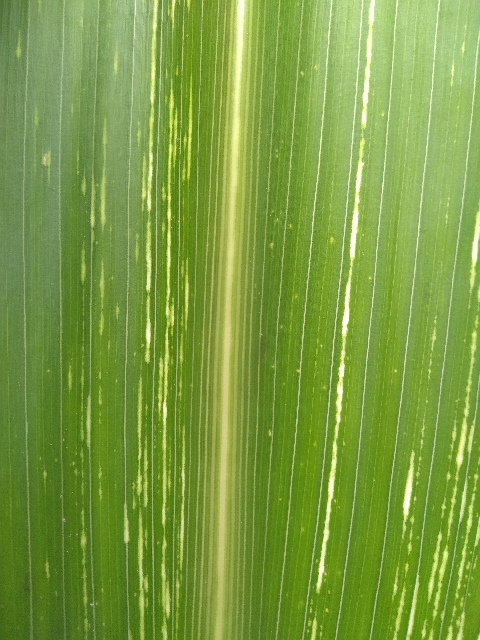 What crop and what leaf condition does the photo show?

maize, maize streak virus
